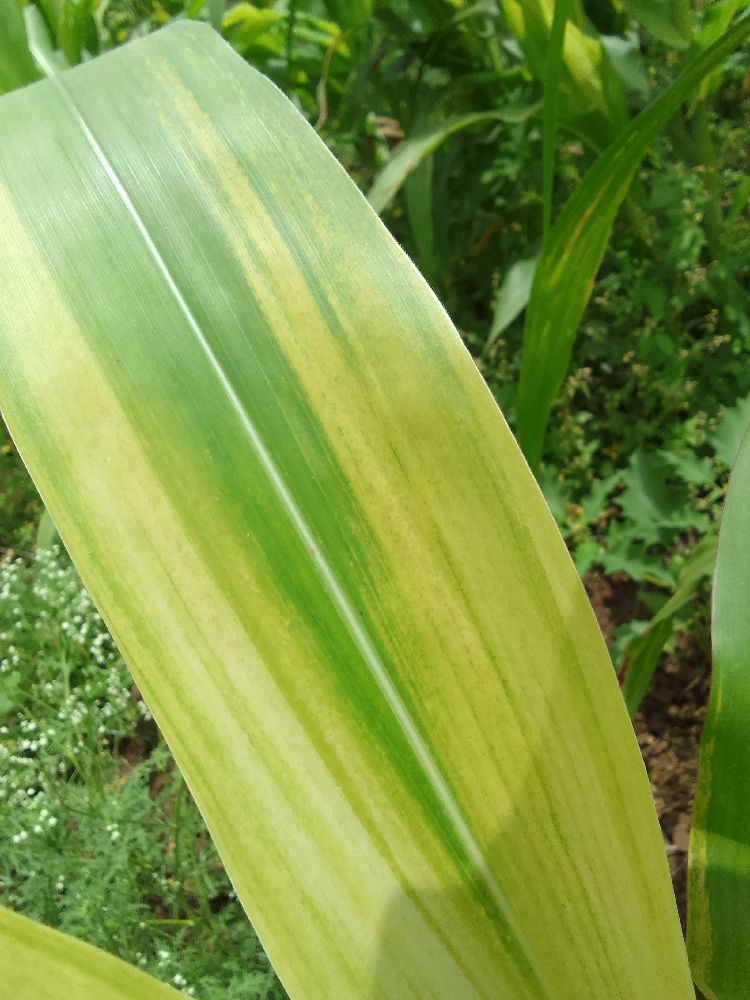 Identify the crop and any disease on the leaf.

maize, maize lethal necrosis
